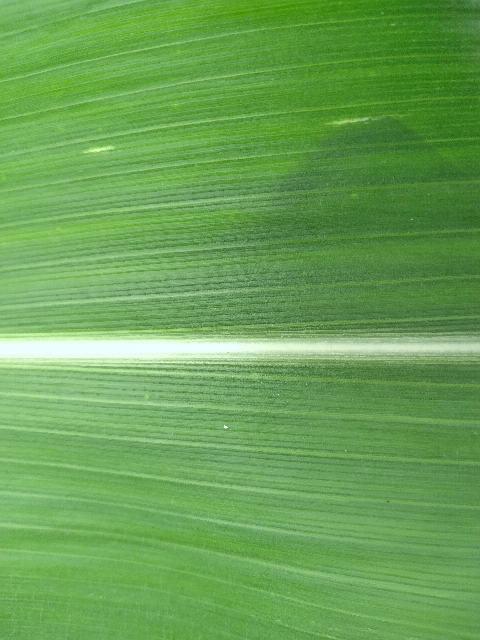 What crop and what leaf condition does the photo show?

maize, healthy
